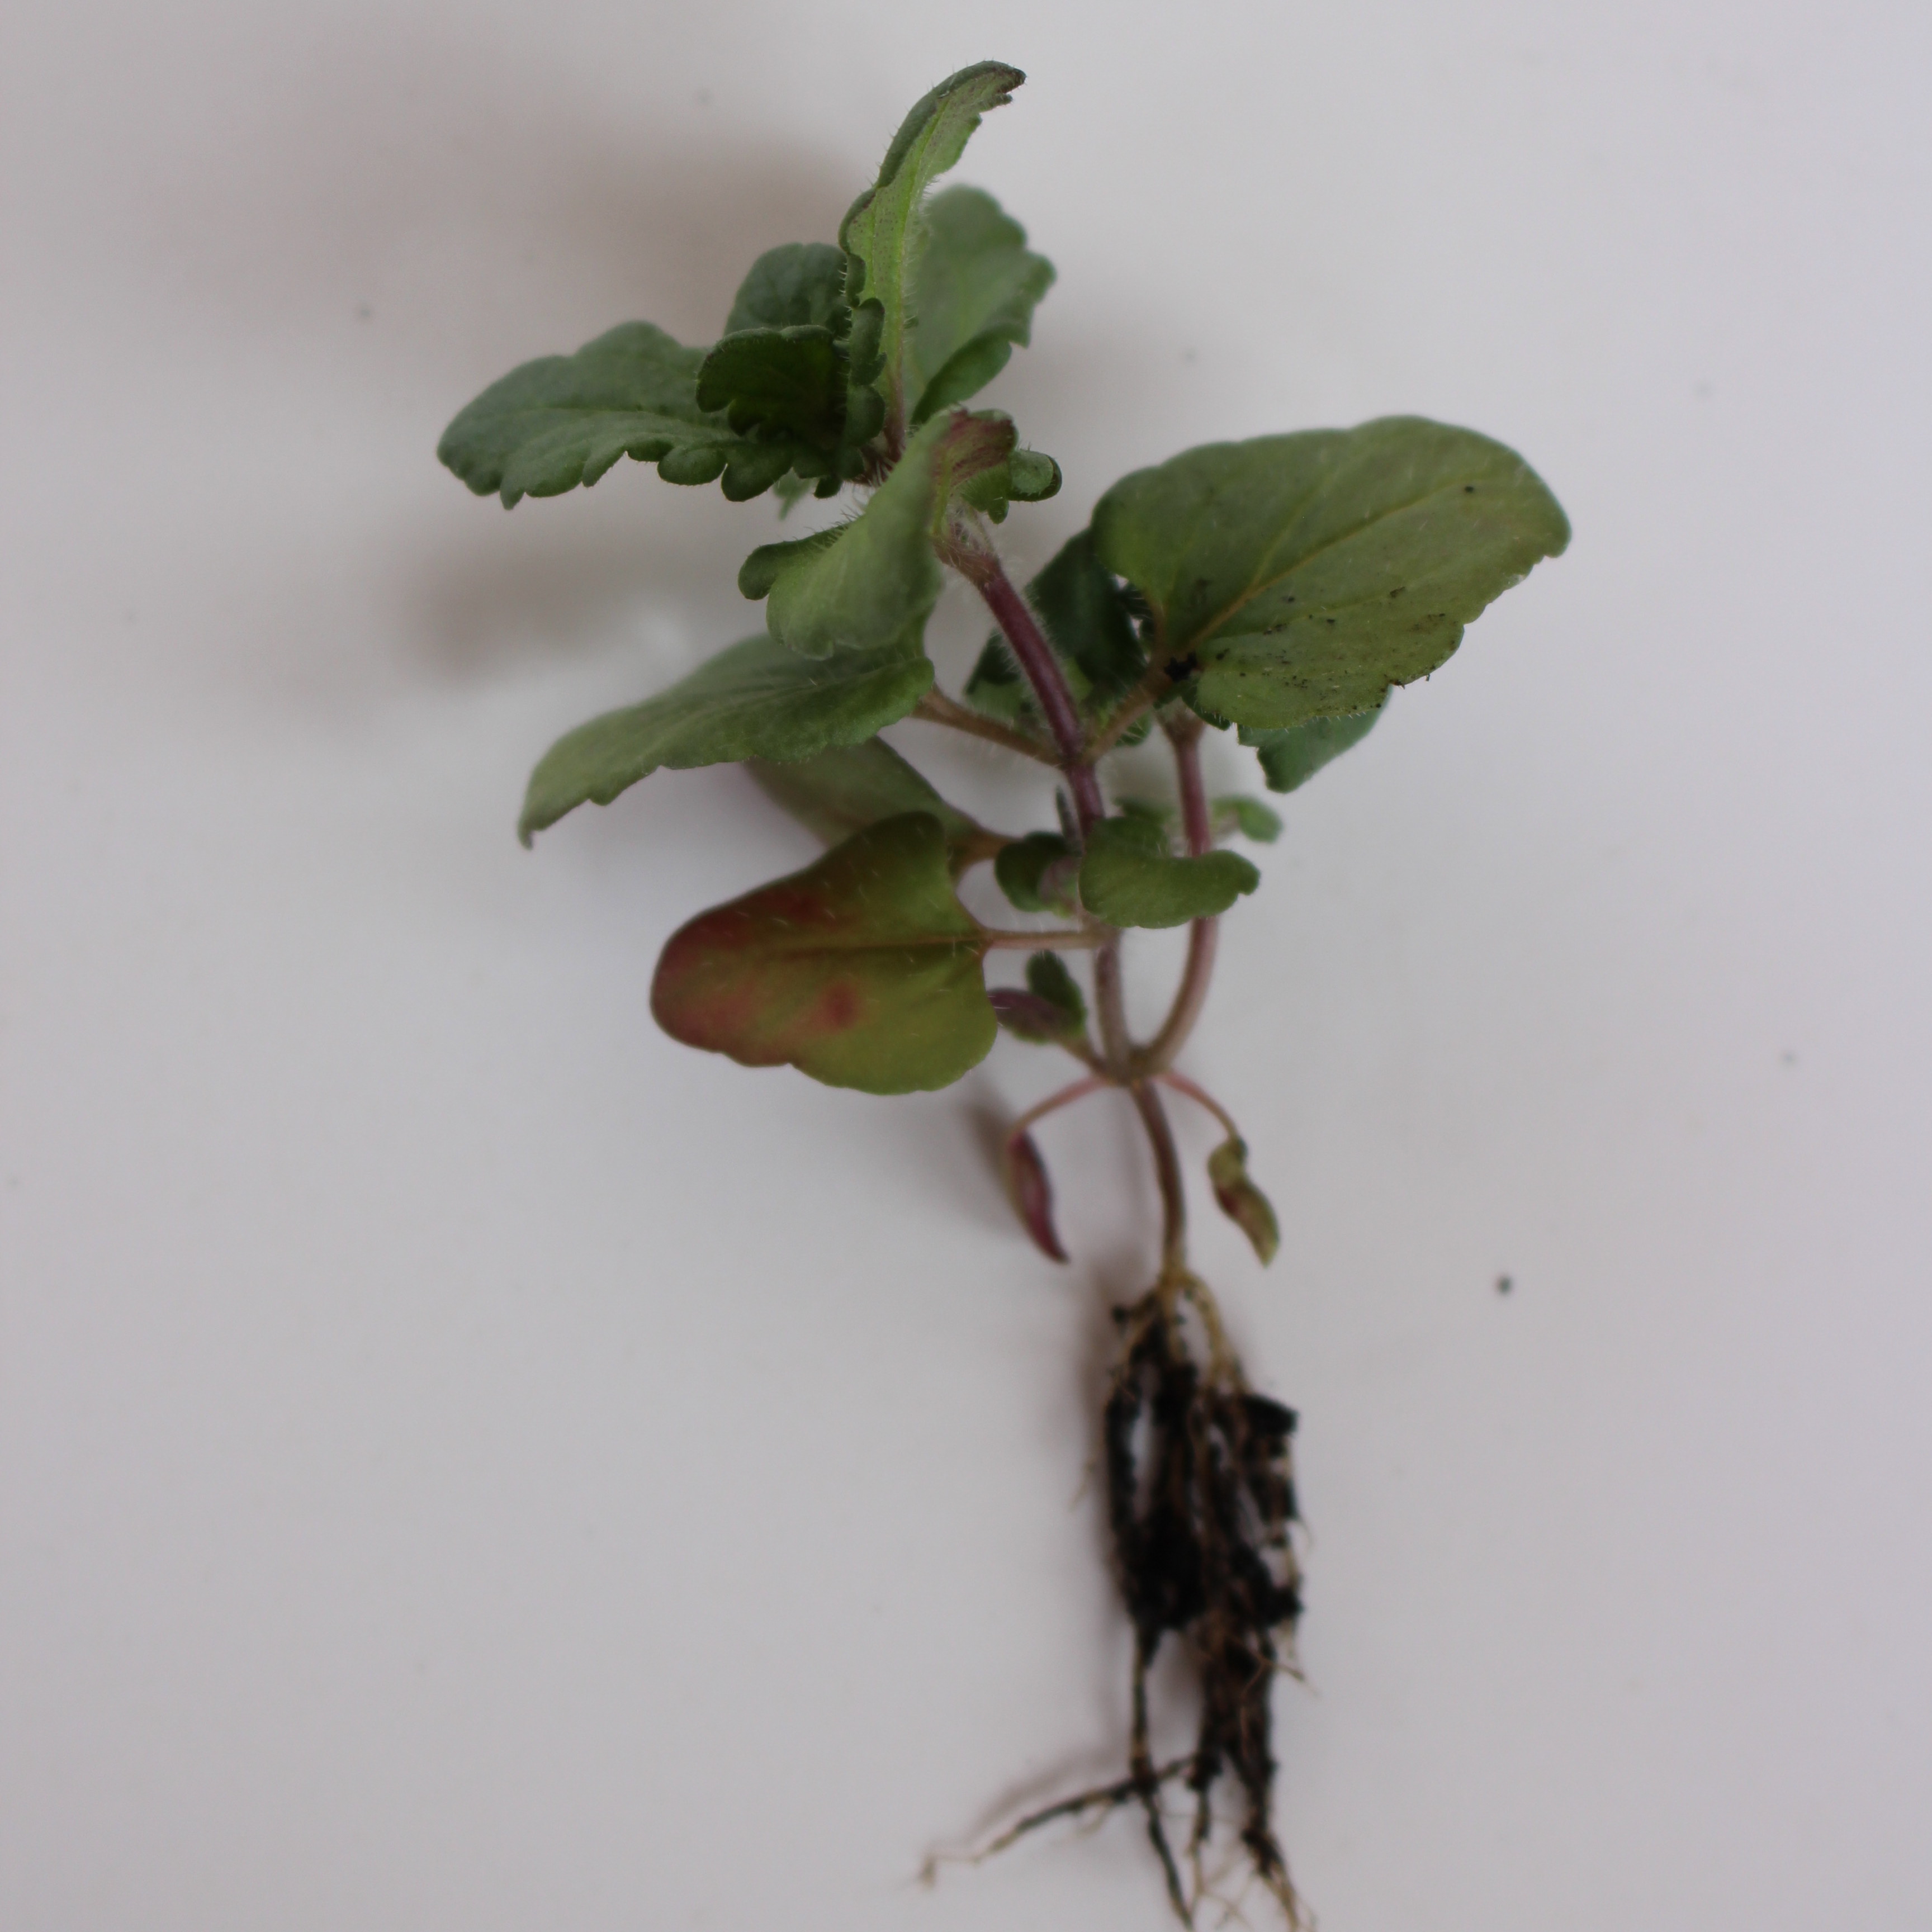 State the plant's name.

Veronica persica
